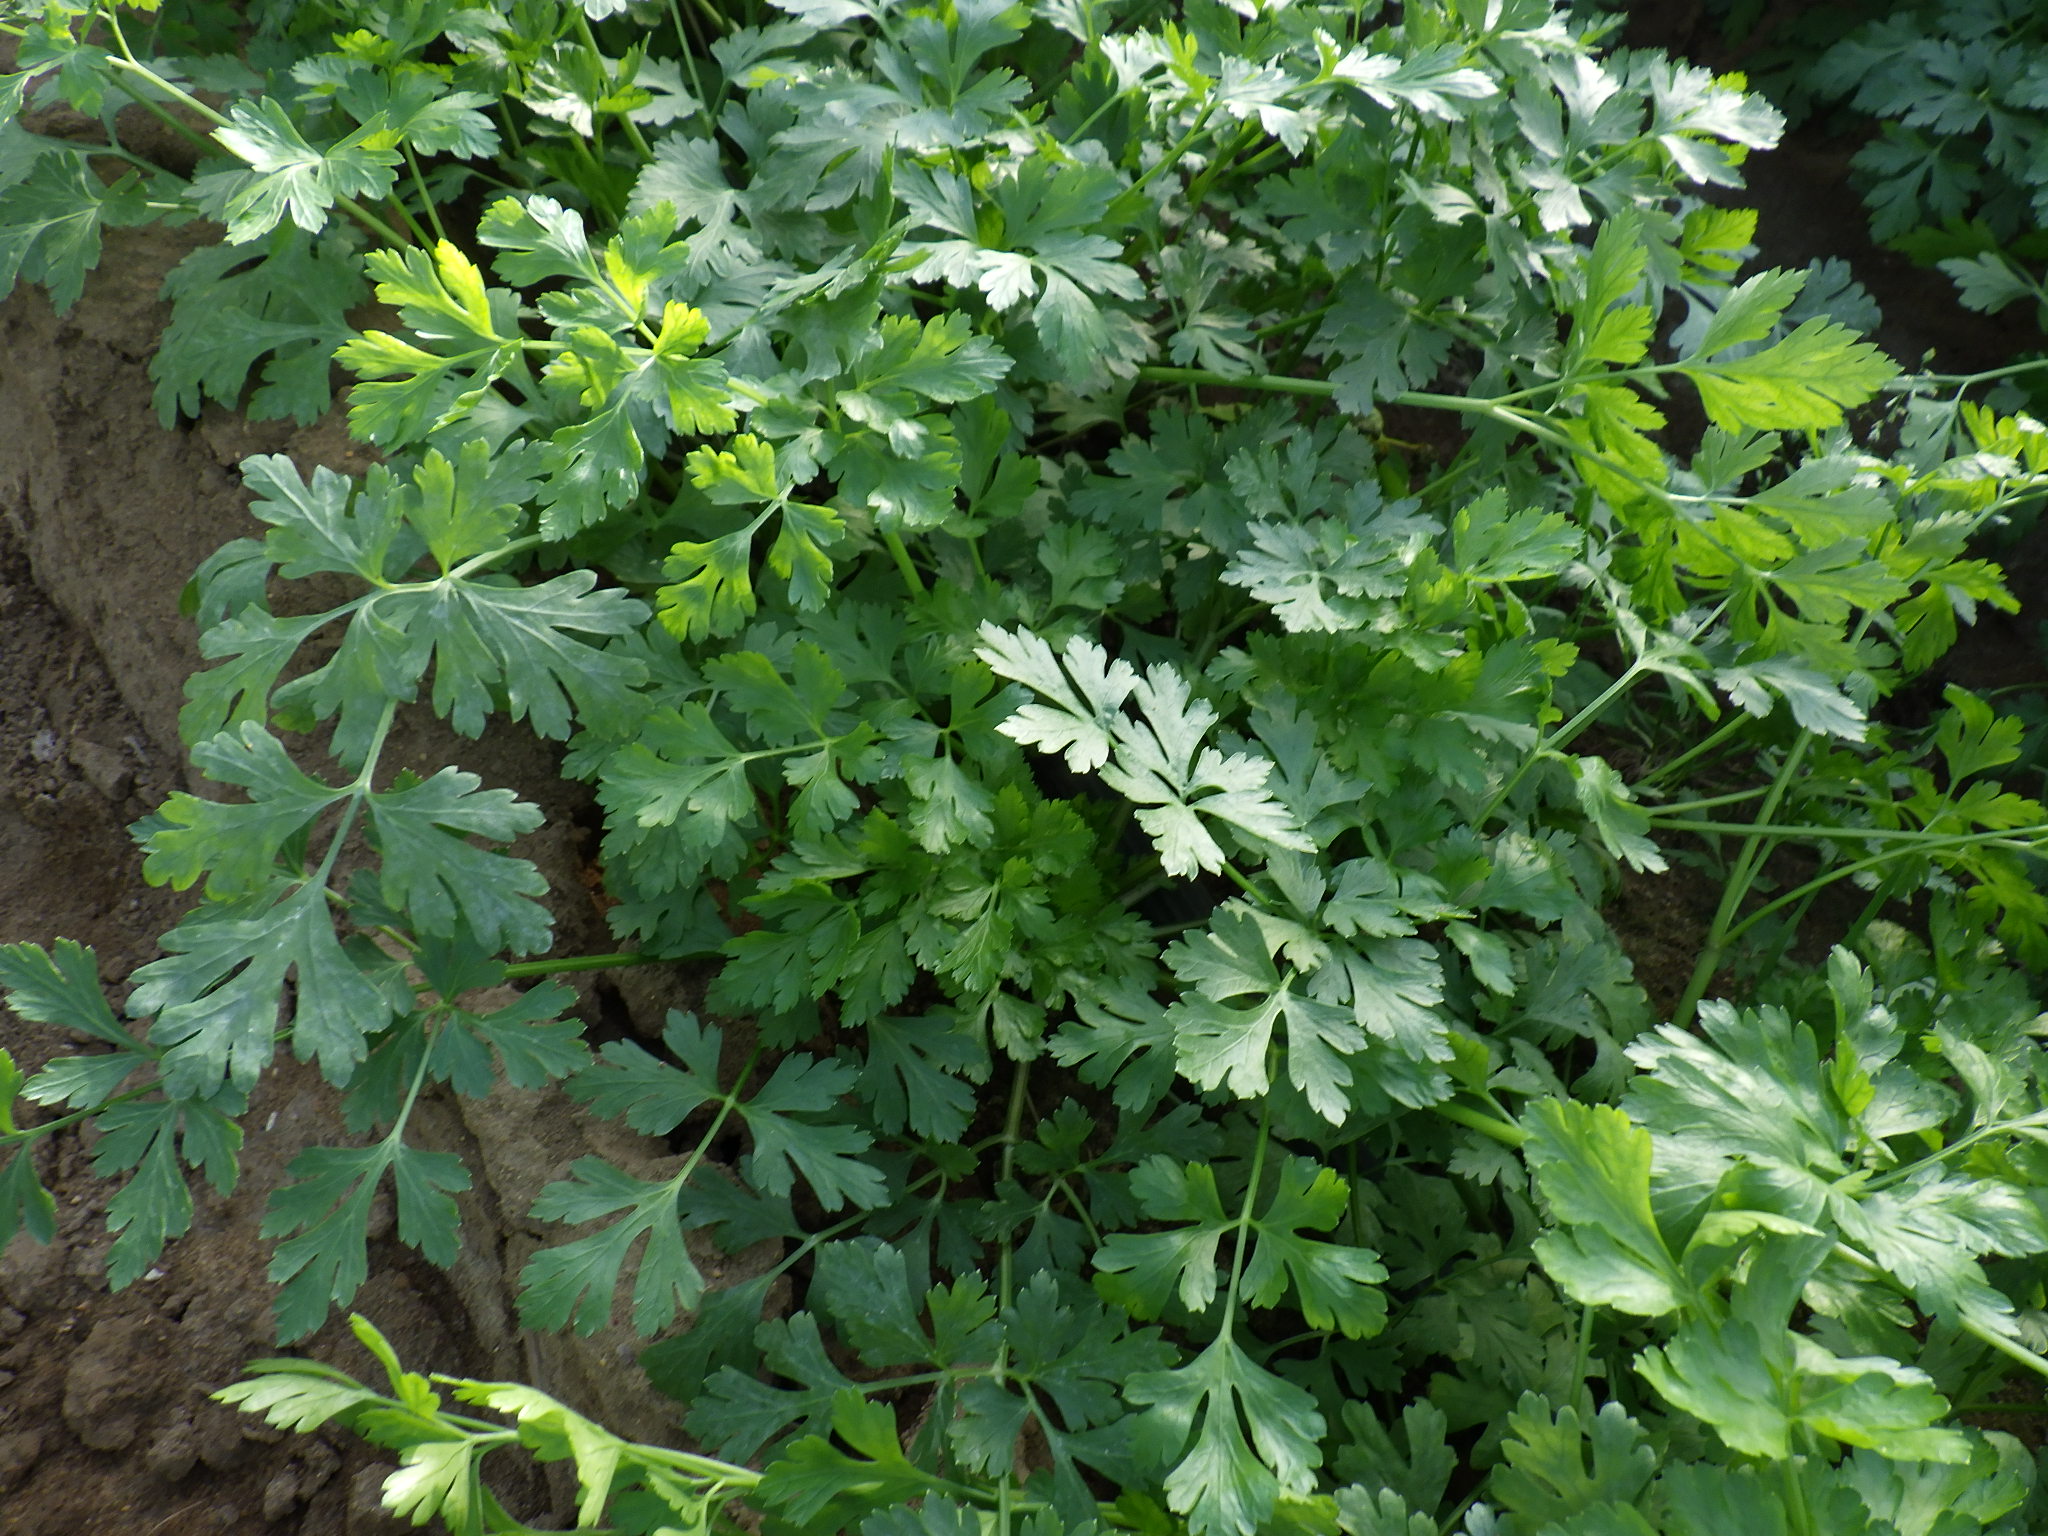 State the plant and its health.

parsley, healthy
